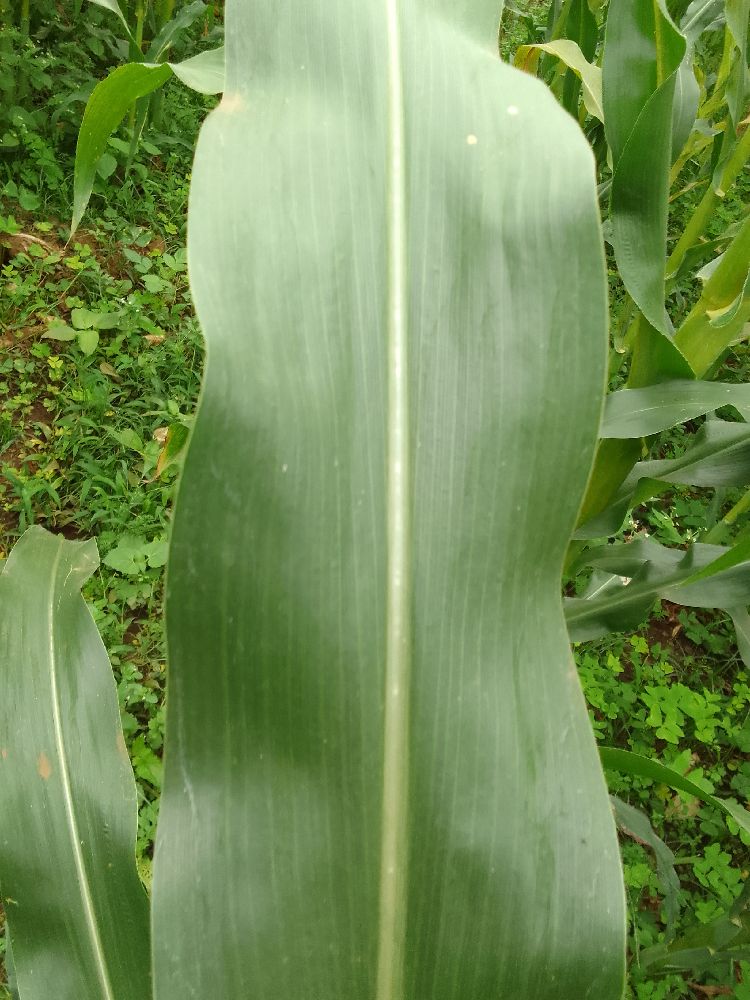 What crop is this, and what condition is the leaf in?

maize, healthy
